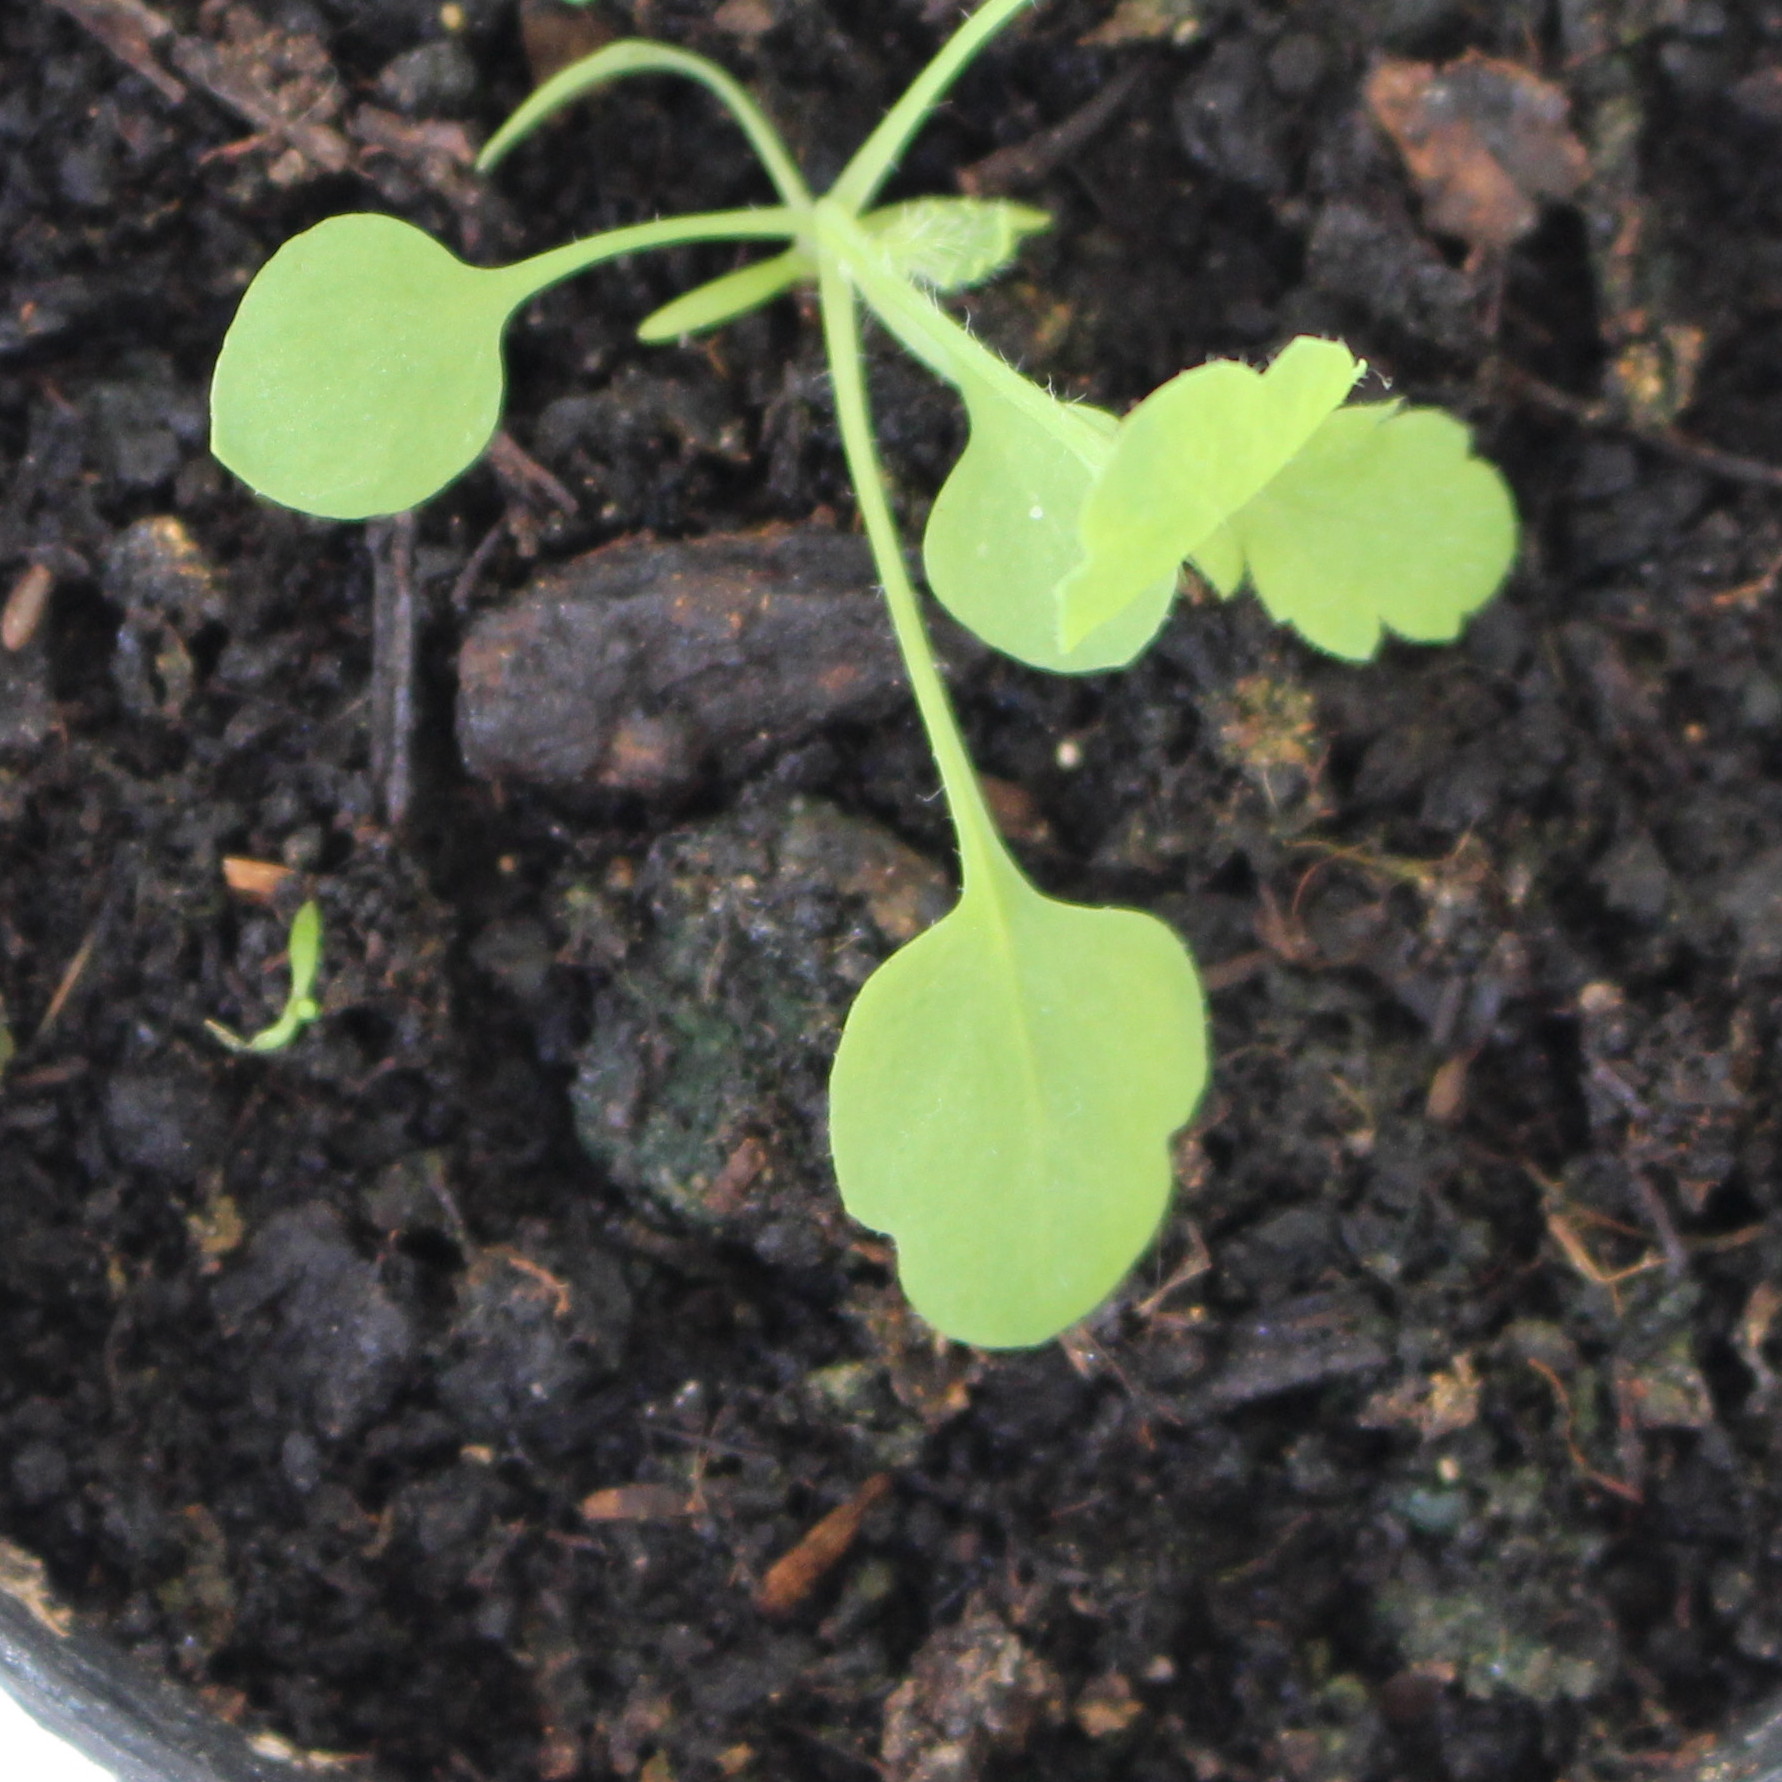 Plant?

Papaver rhoeas
